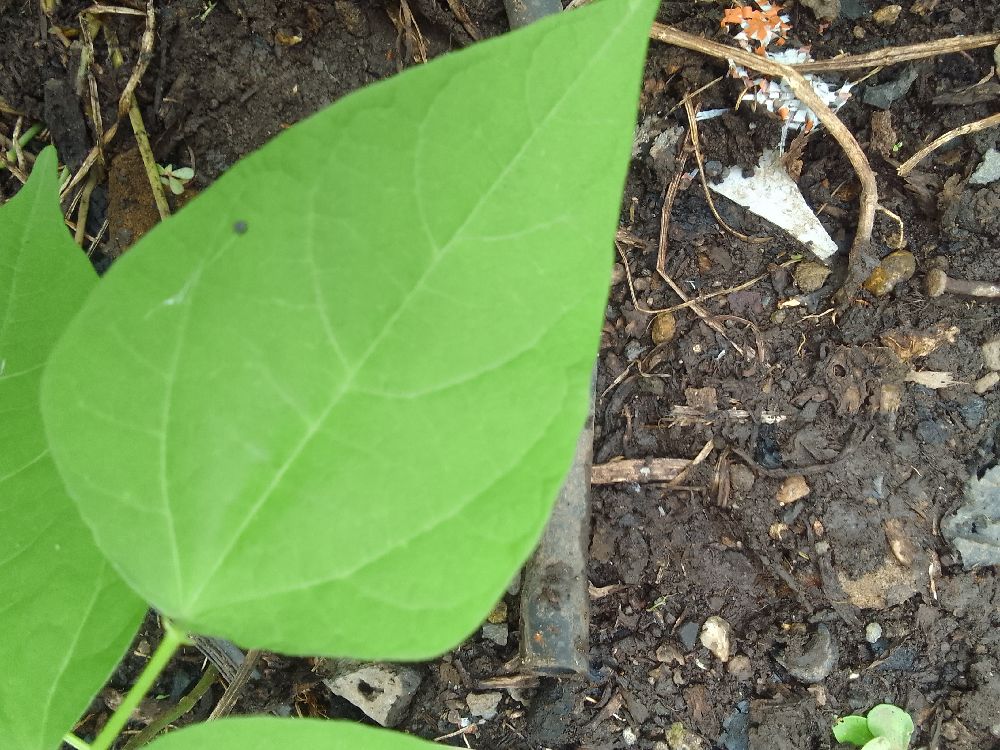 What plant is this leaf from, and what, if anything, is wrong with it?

common bean, healthy
